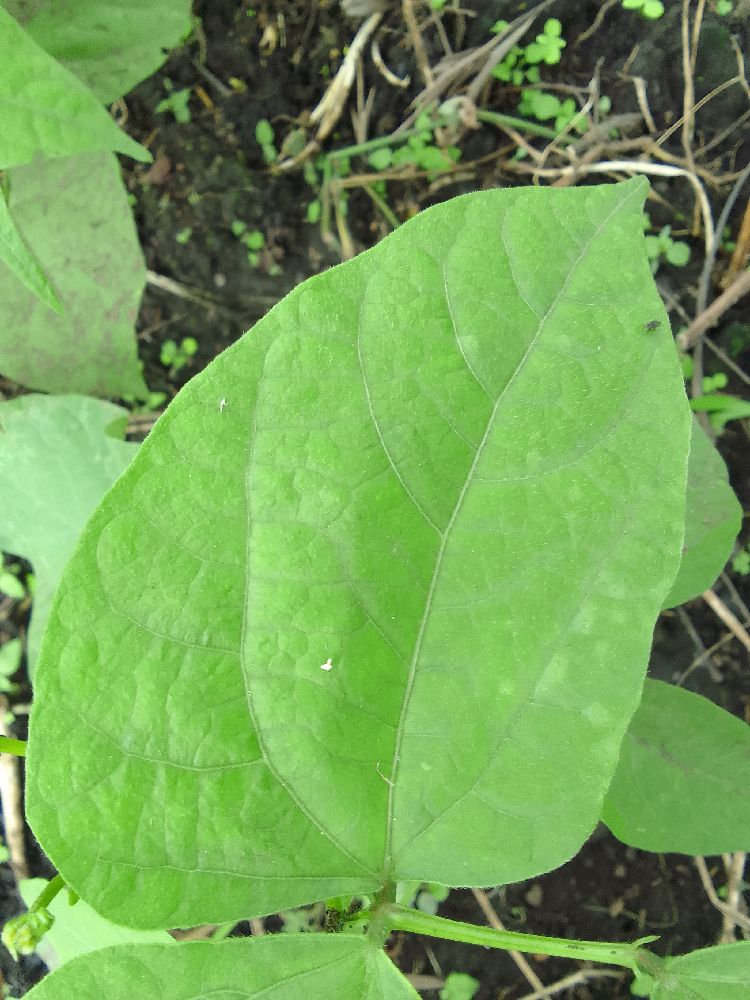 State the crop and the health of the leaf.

common bean, healthy
